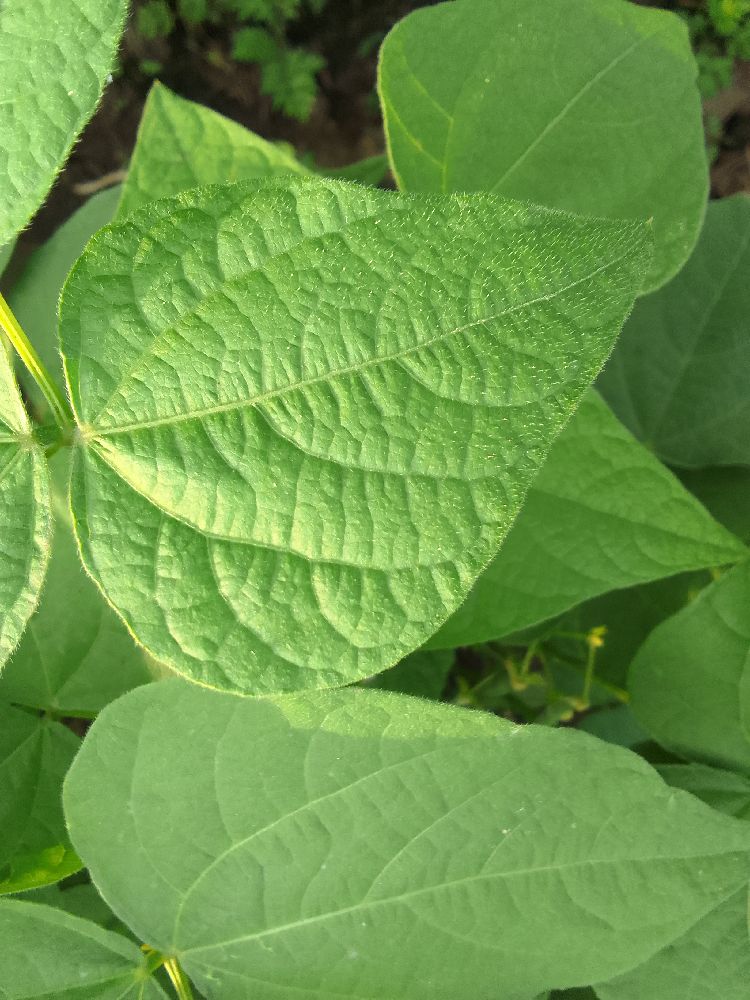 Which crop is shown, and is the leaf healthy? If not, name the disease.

common bean, healthy
